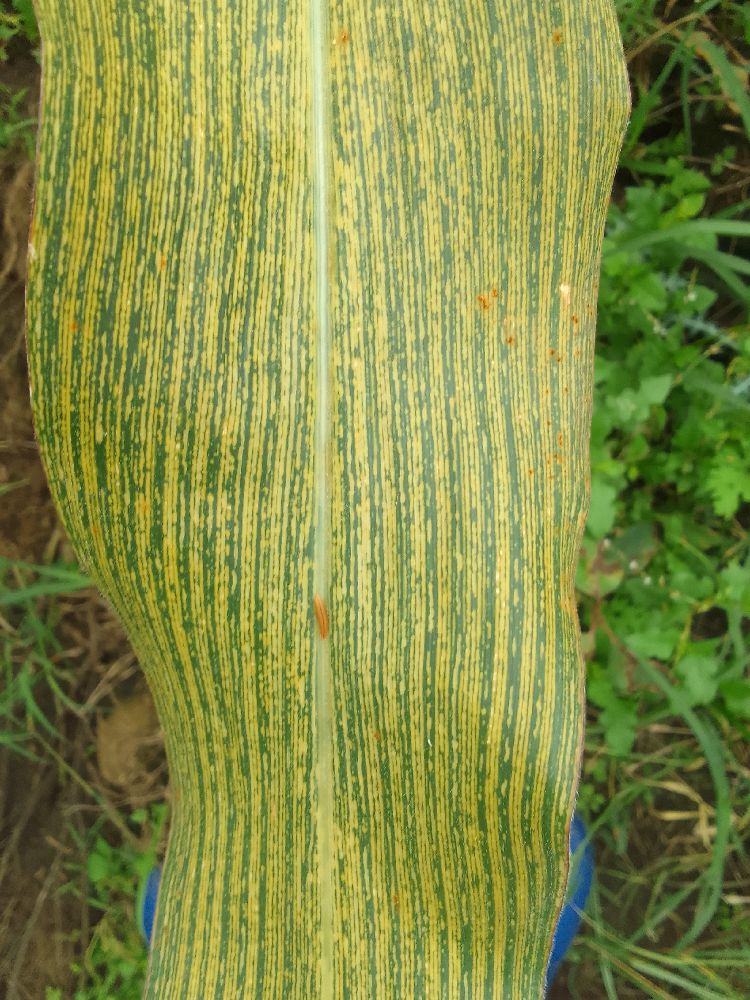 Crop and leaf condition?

maize, maize streak virus
